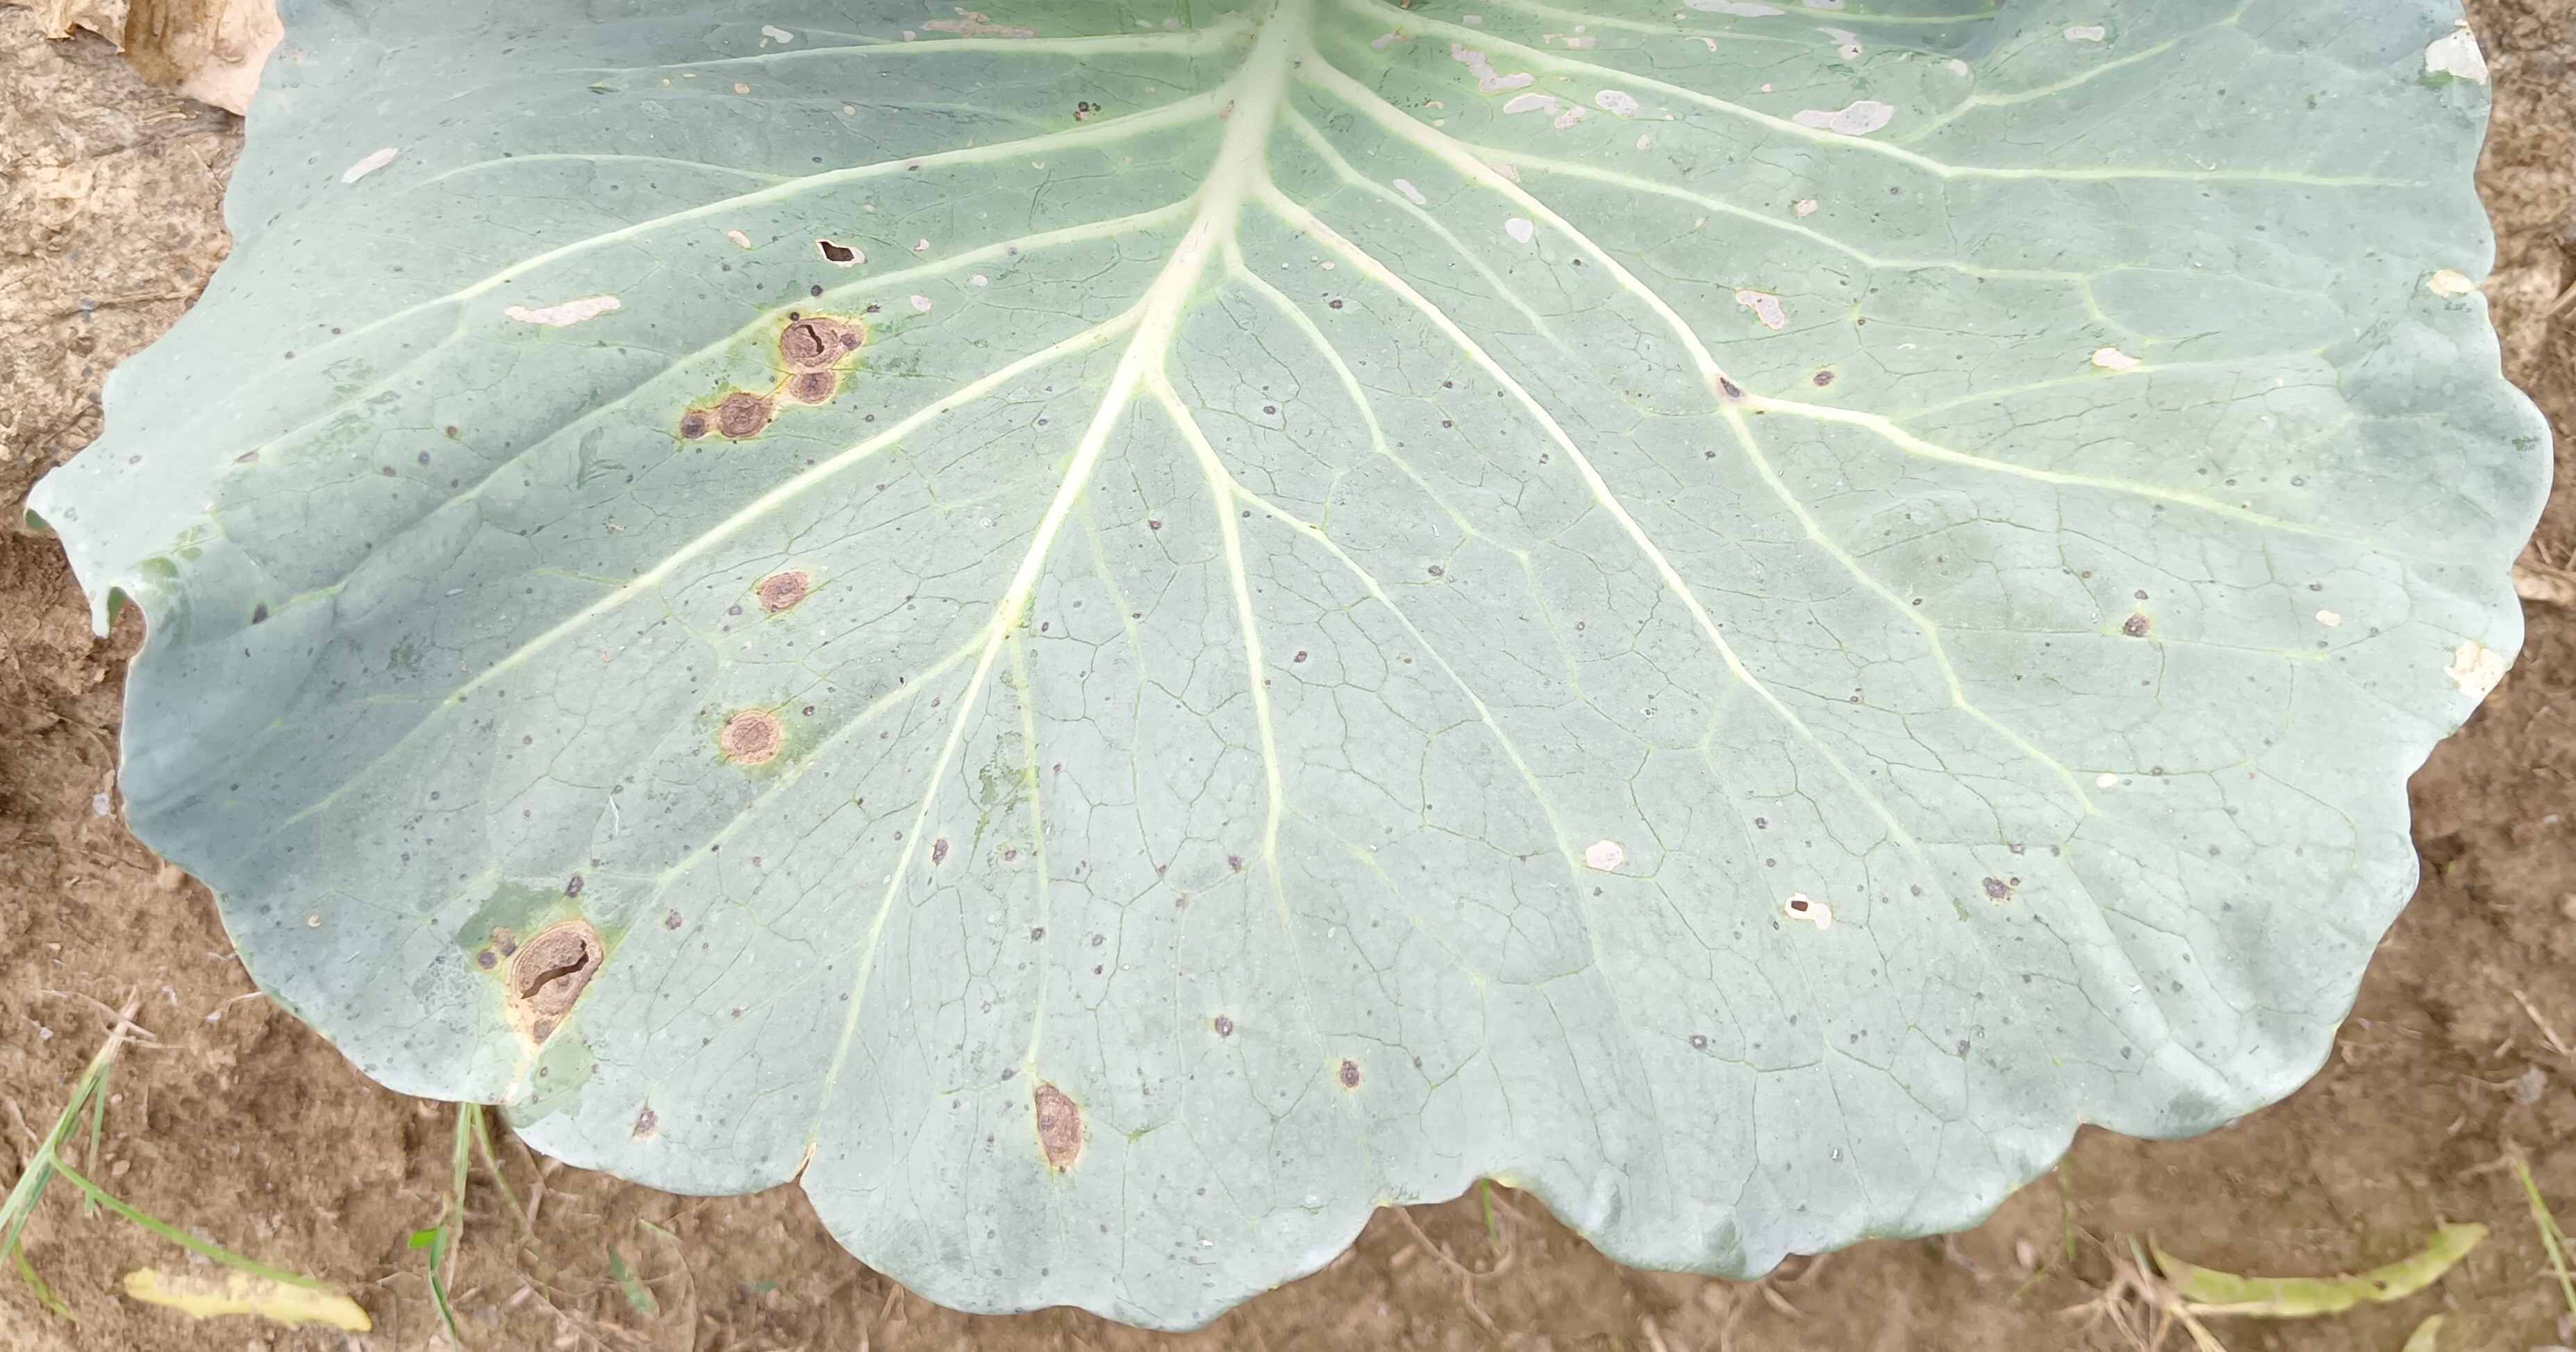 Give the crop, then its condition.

cabbage, alternaria
